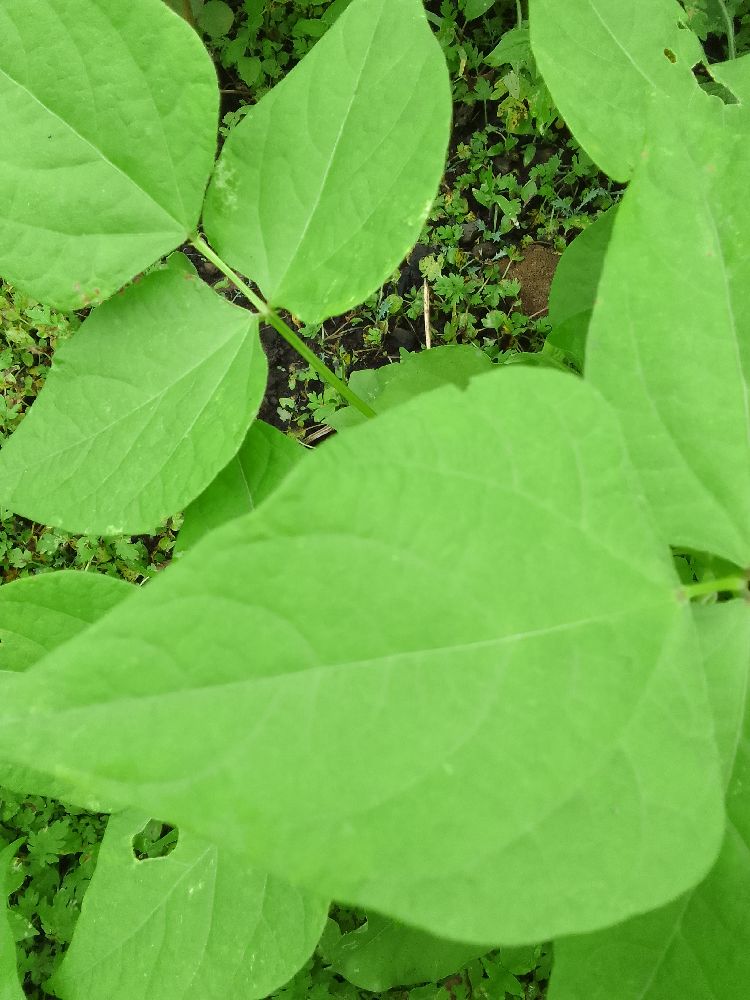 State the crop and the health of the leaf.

common bean, healthy
